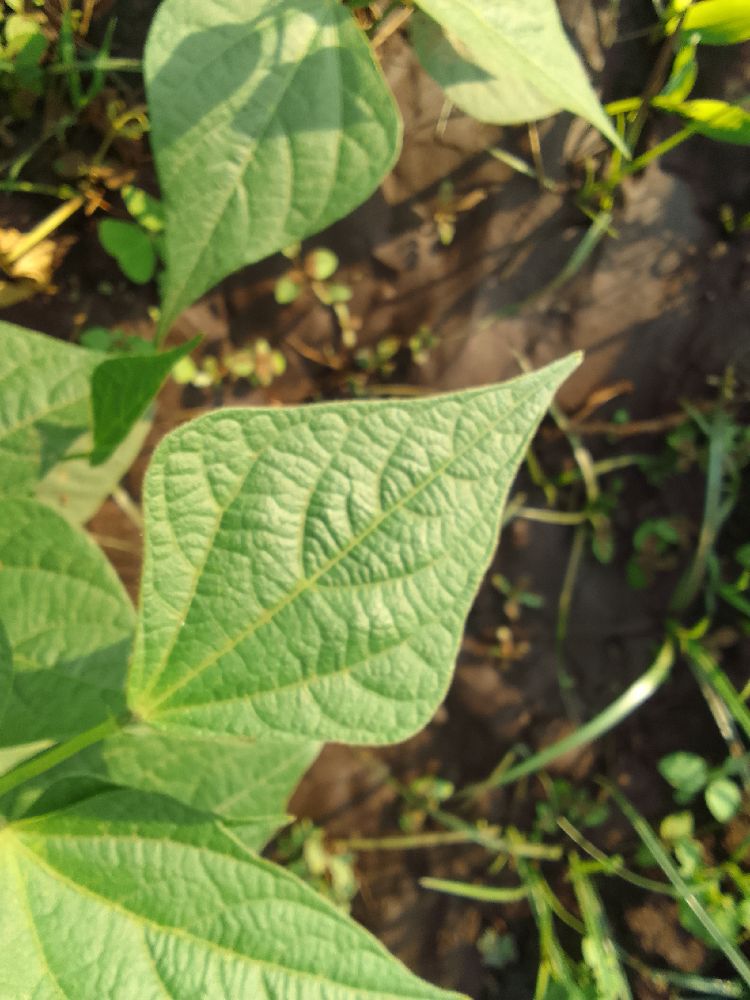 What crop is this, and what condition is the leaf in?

common bean, healthy
